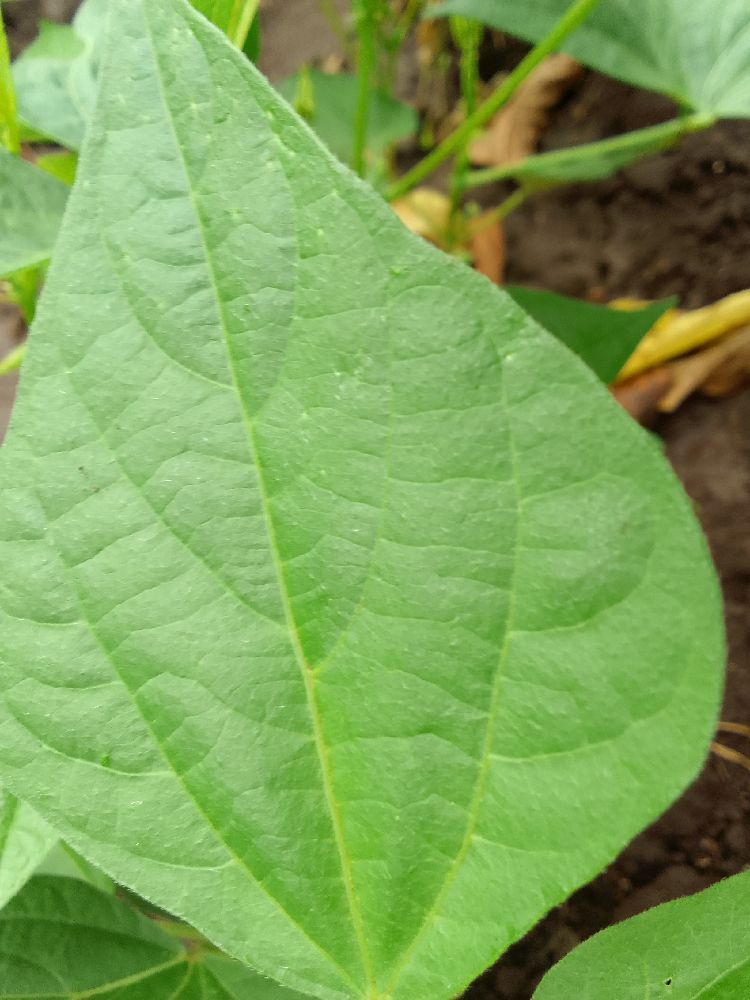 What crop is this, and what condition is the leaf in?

common bean, healthy
